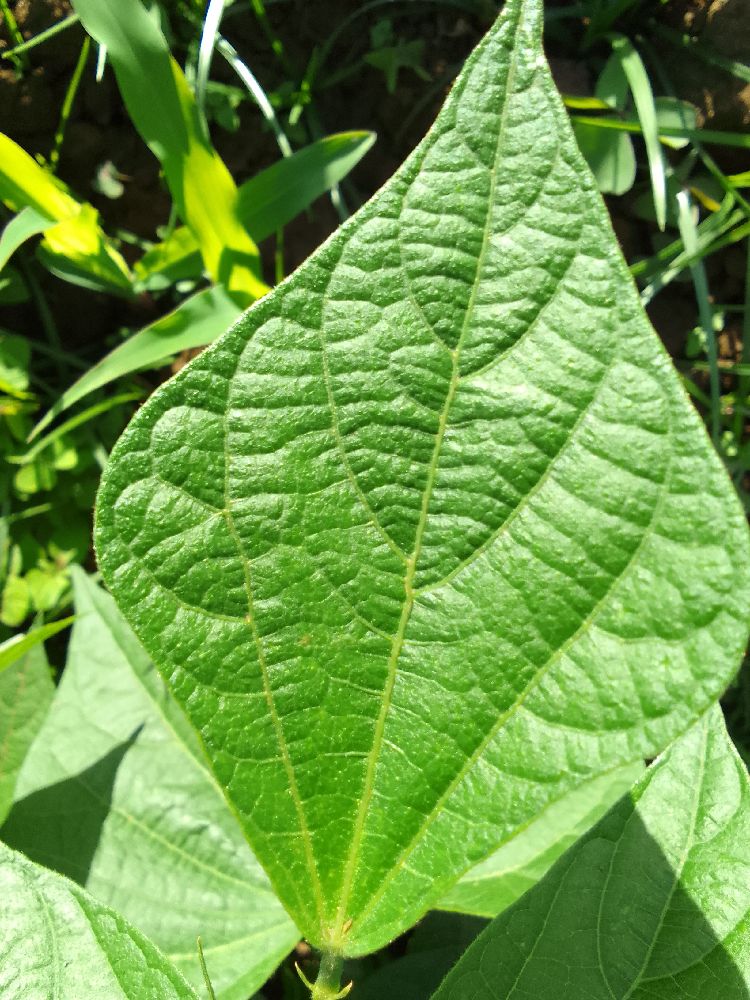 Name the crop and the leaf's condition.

common bean, healthy
